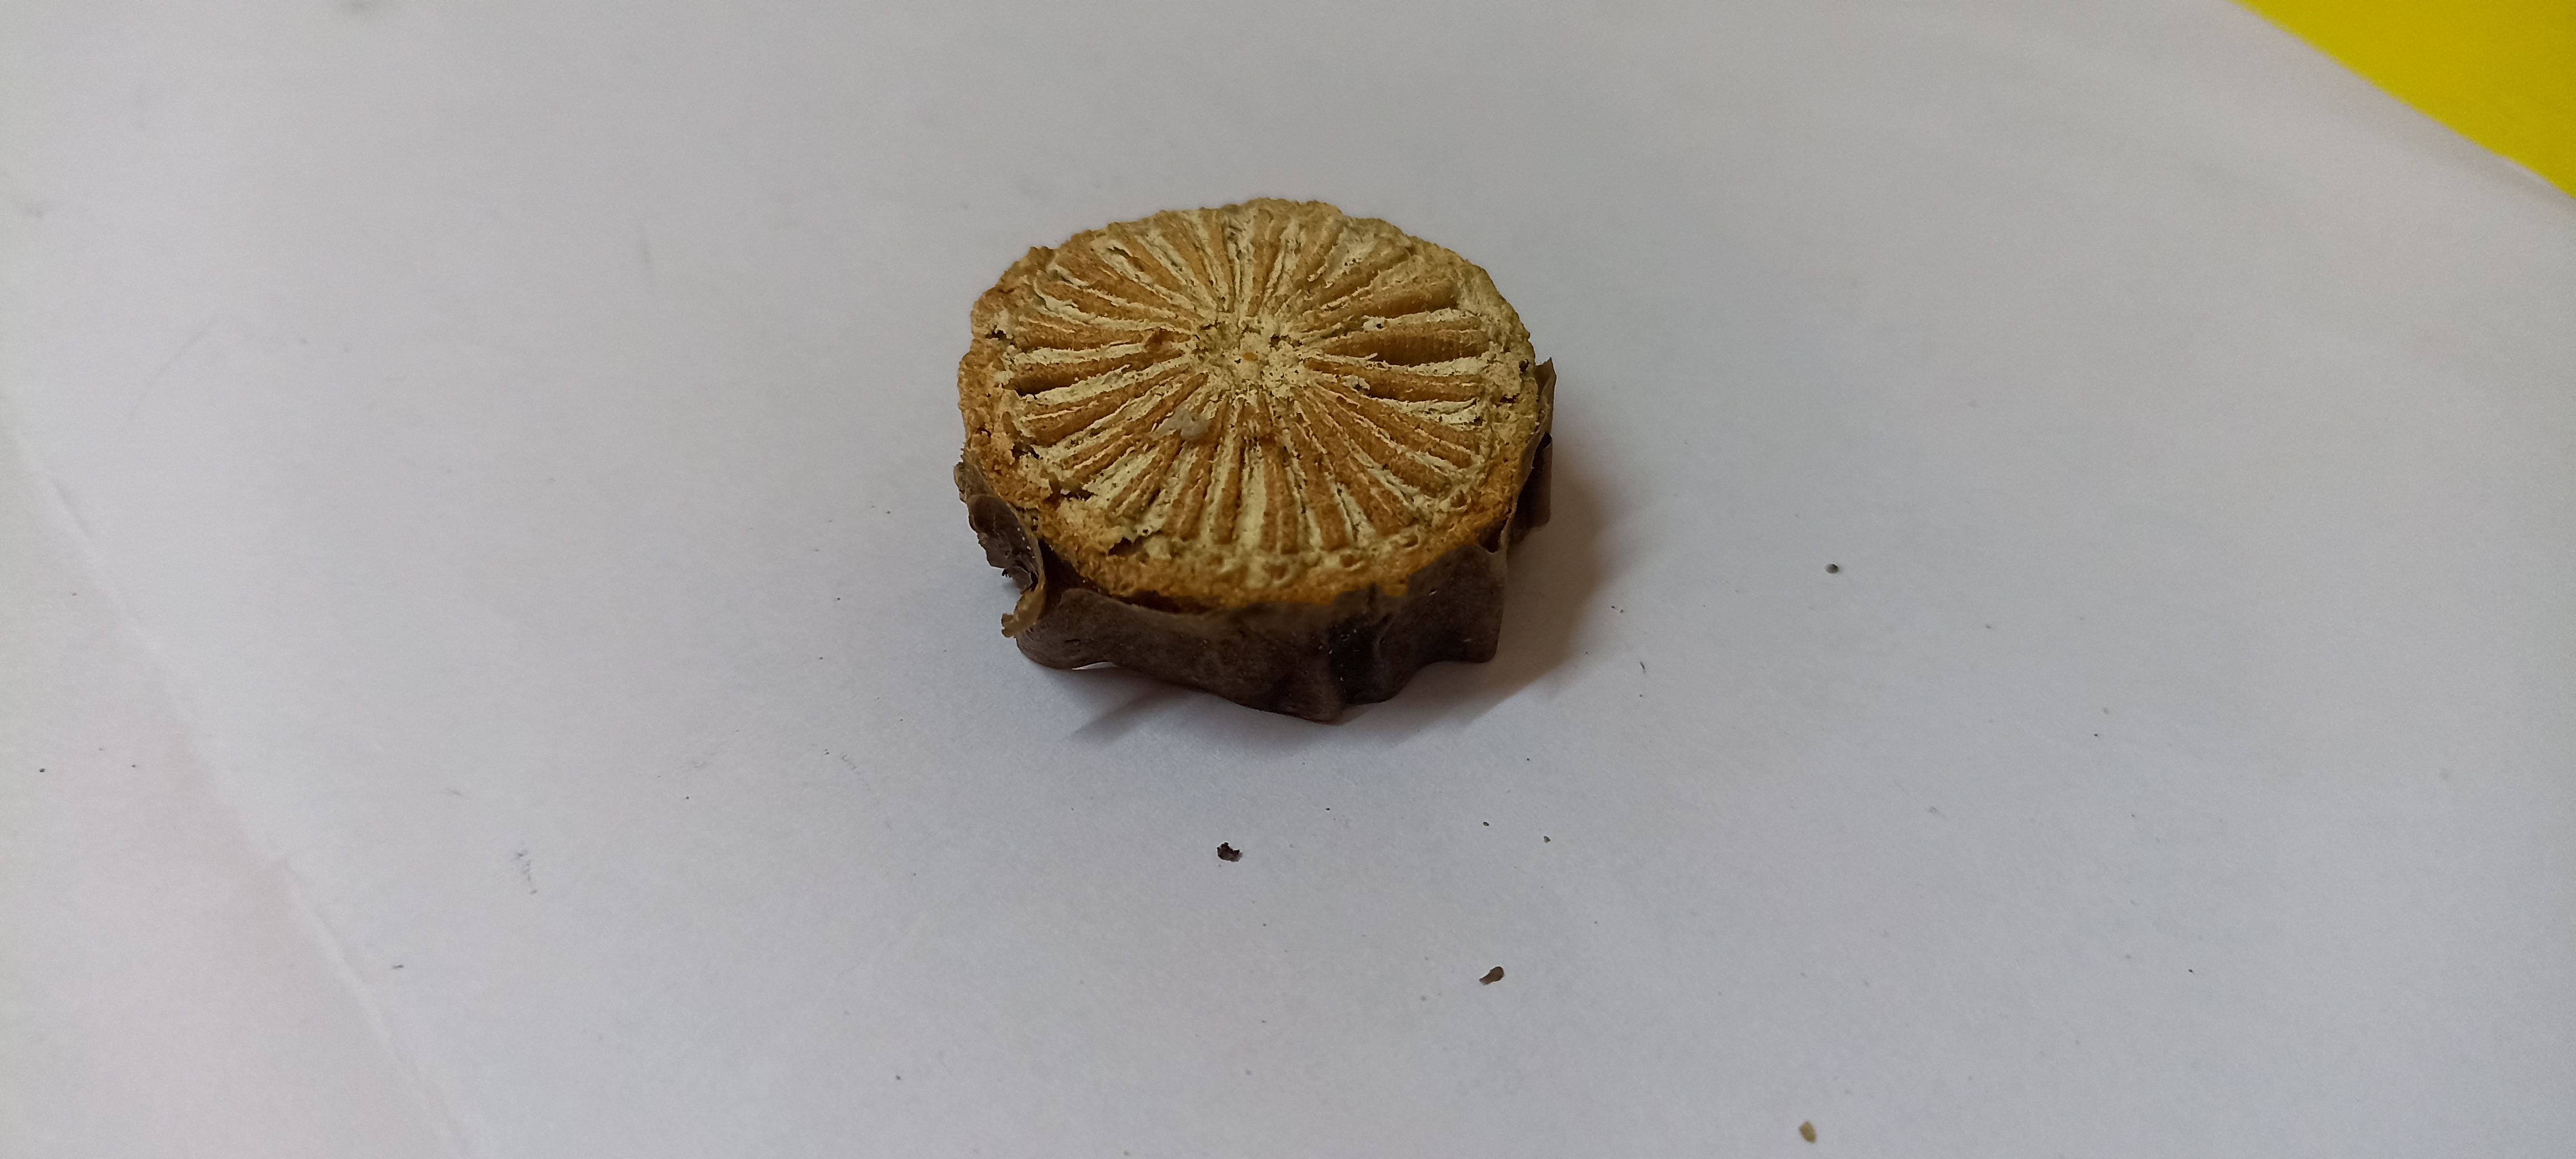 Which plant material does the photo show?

gulvel
